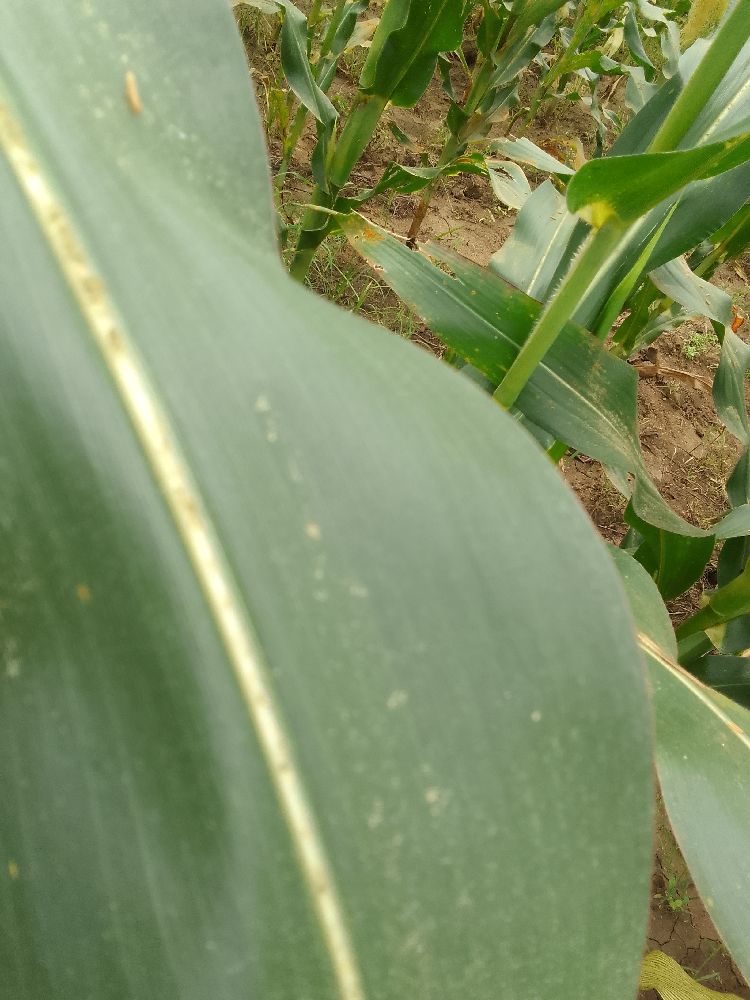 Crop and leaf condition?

maize, healthy
